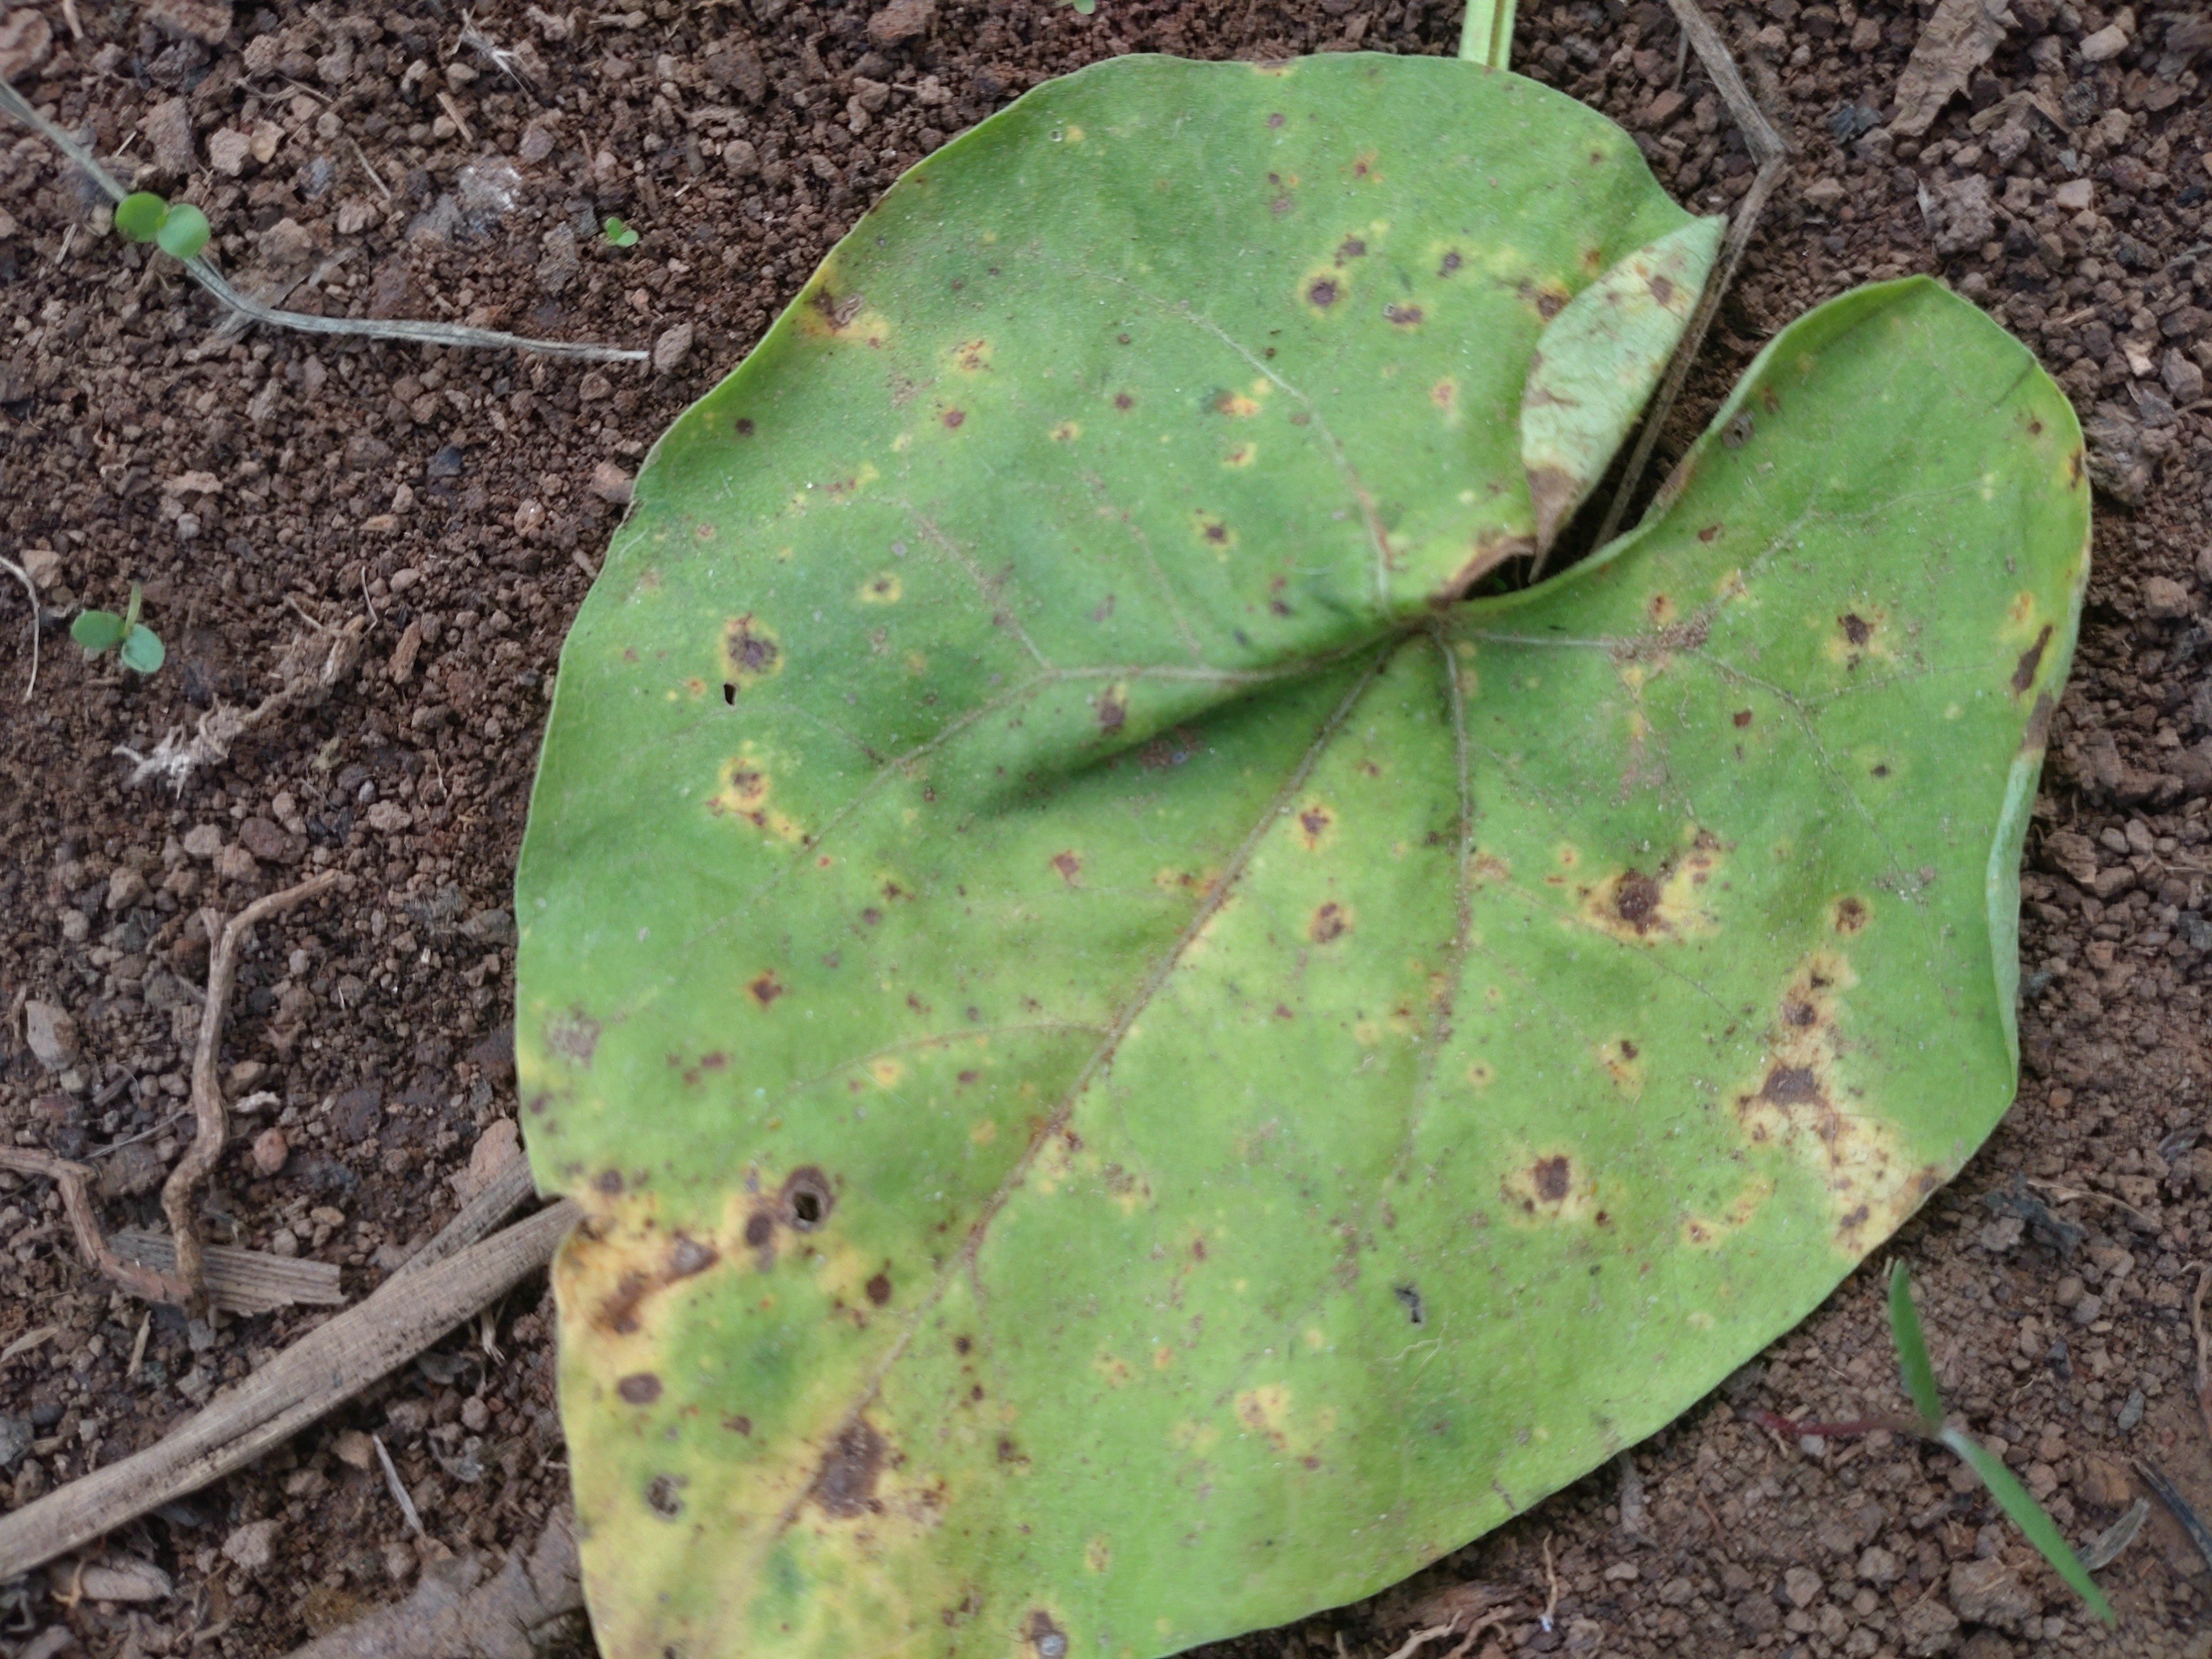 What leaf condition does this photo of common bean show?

rust
